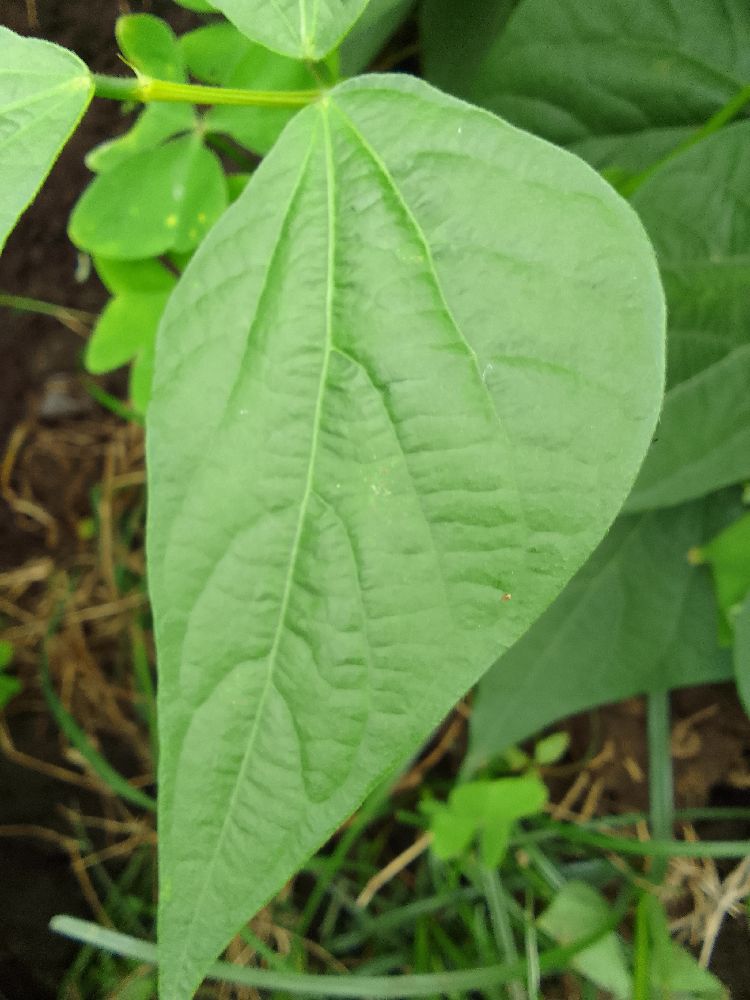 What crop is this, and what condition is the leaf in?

common bean, healthy
